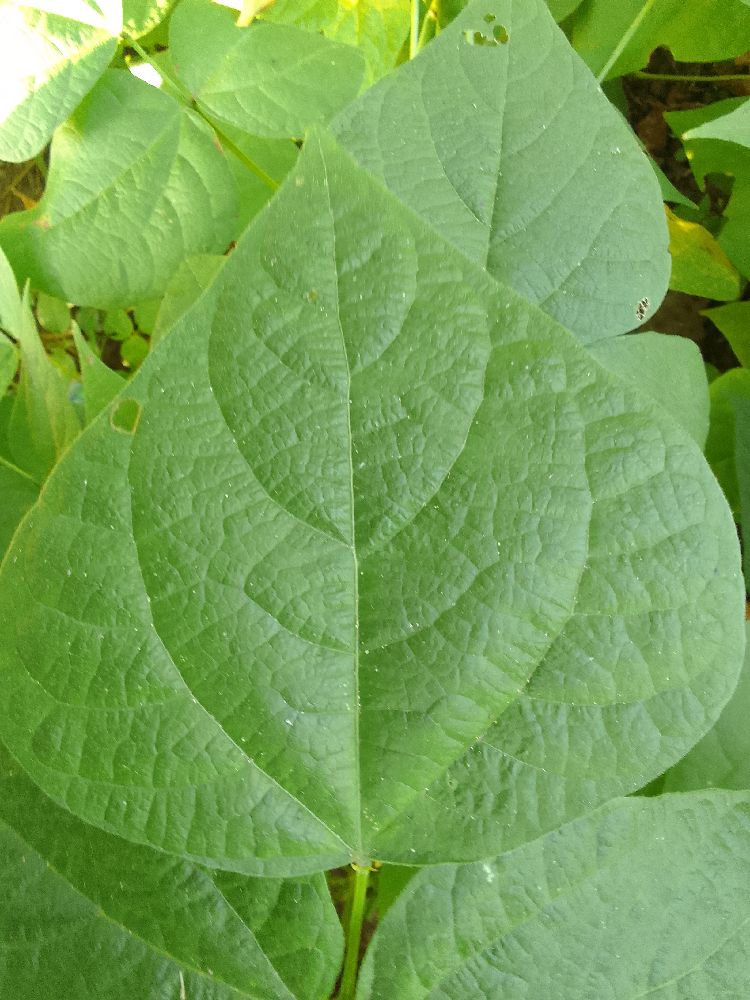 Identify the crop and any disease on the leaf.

common bean, healthy
